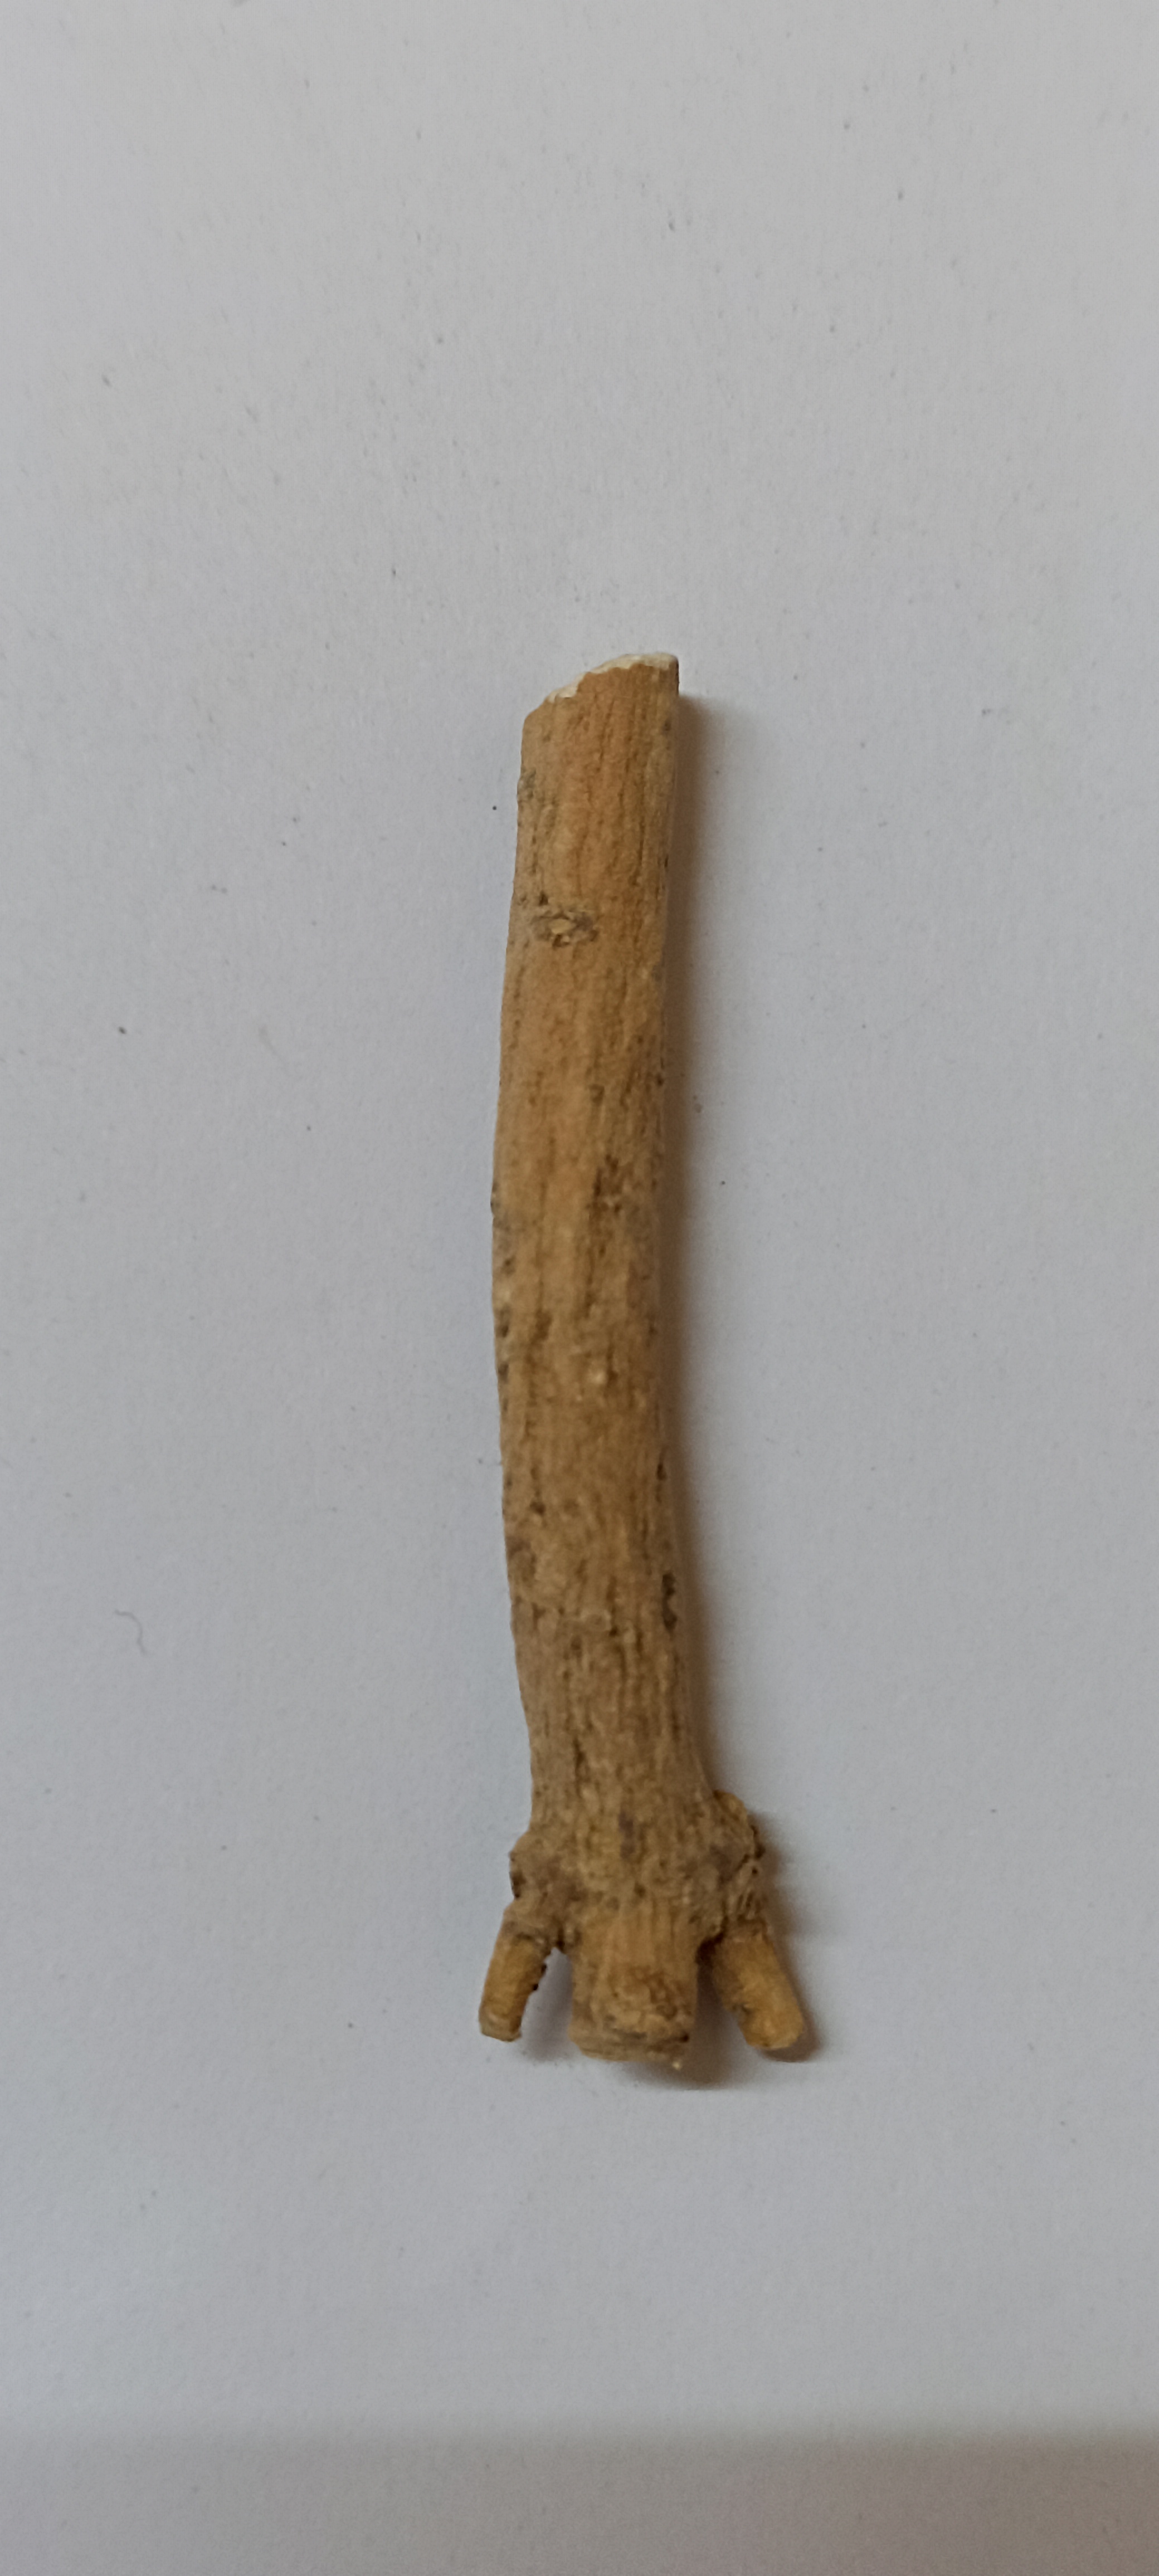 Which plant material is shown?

ashwagandha
